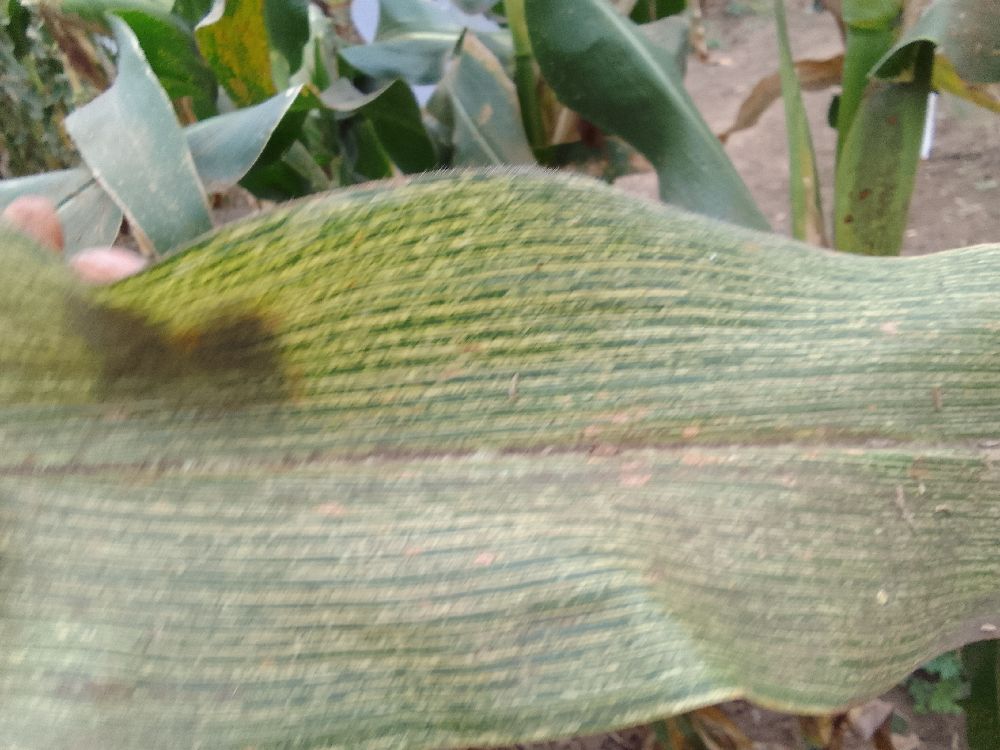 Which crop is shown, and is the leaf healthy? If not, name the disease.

maize, maize streak virus
